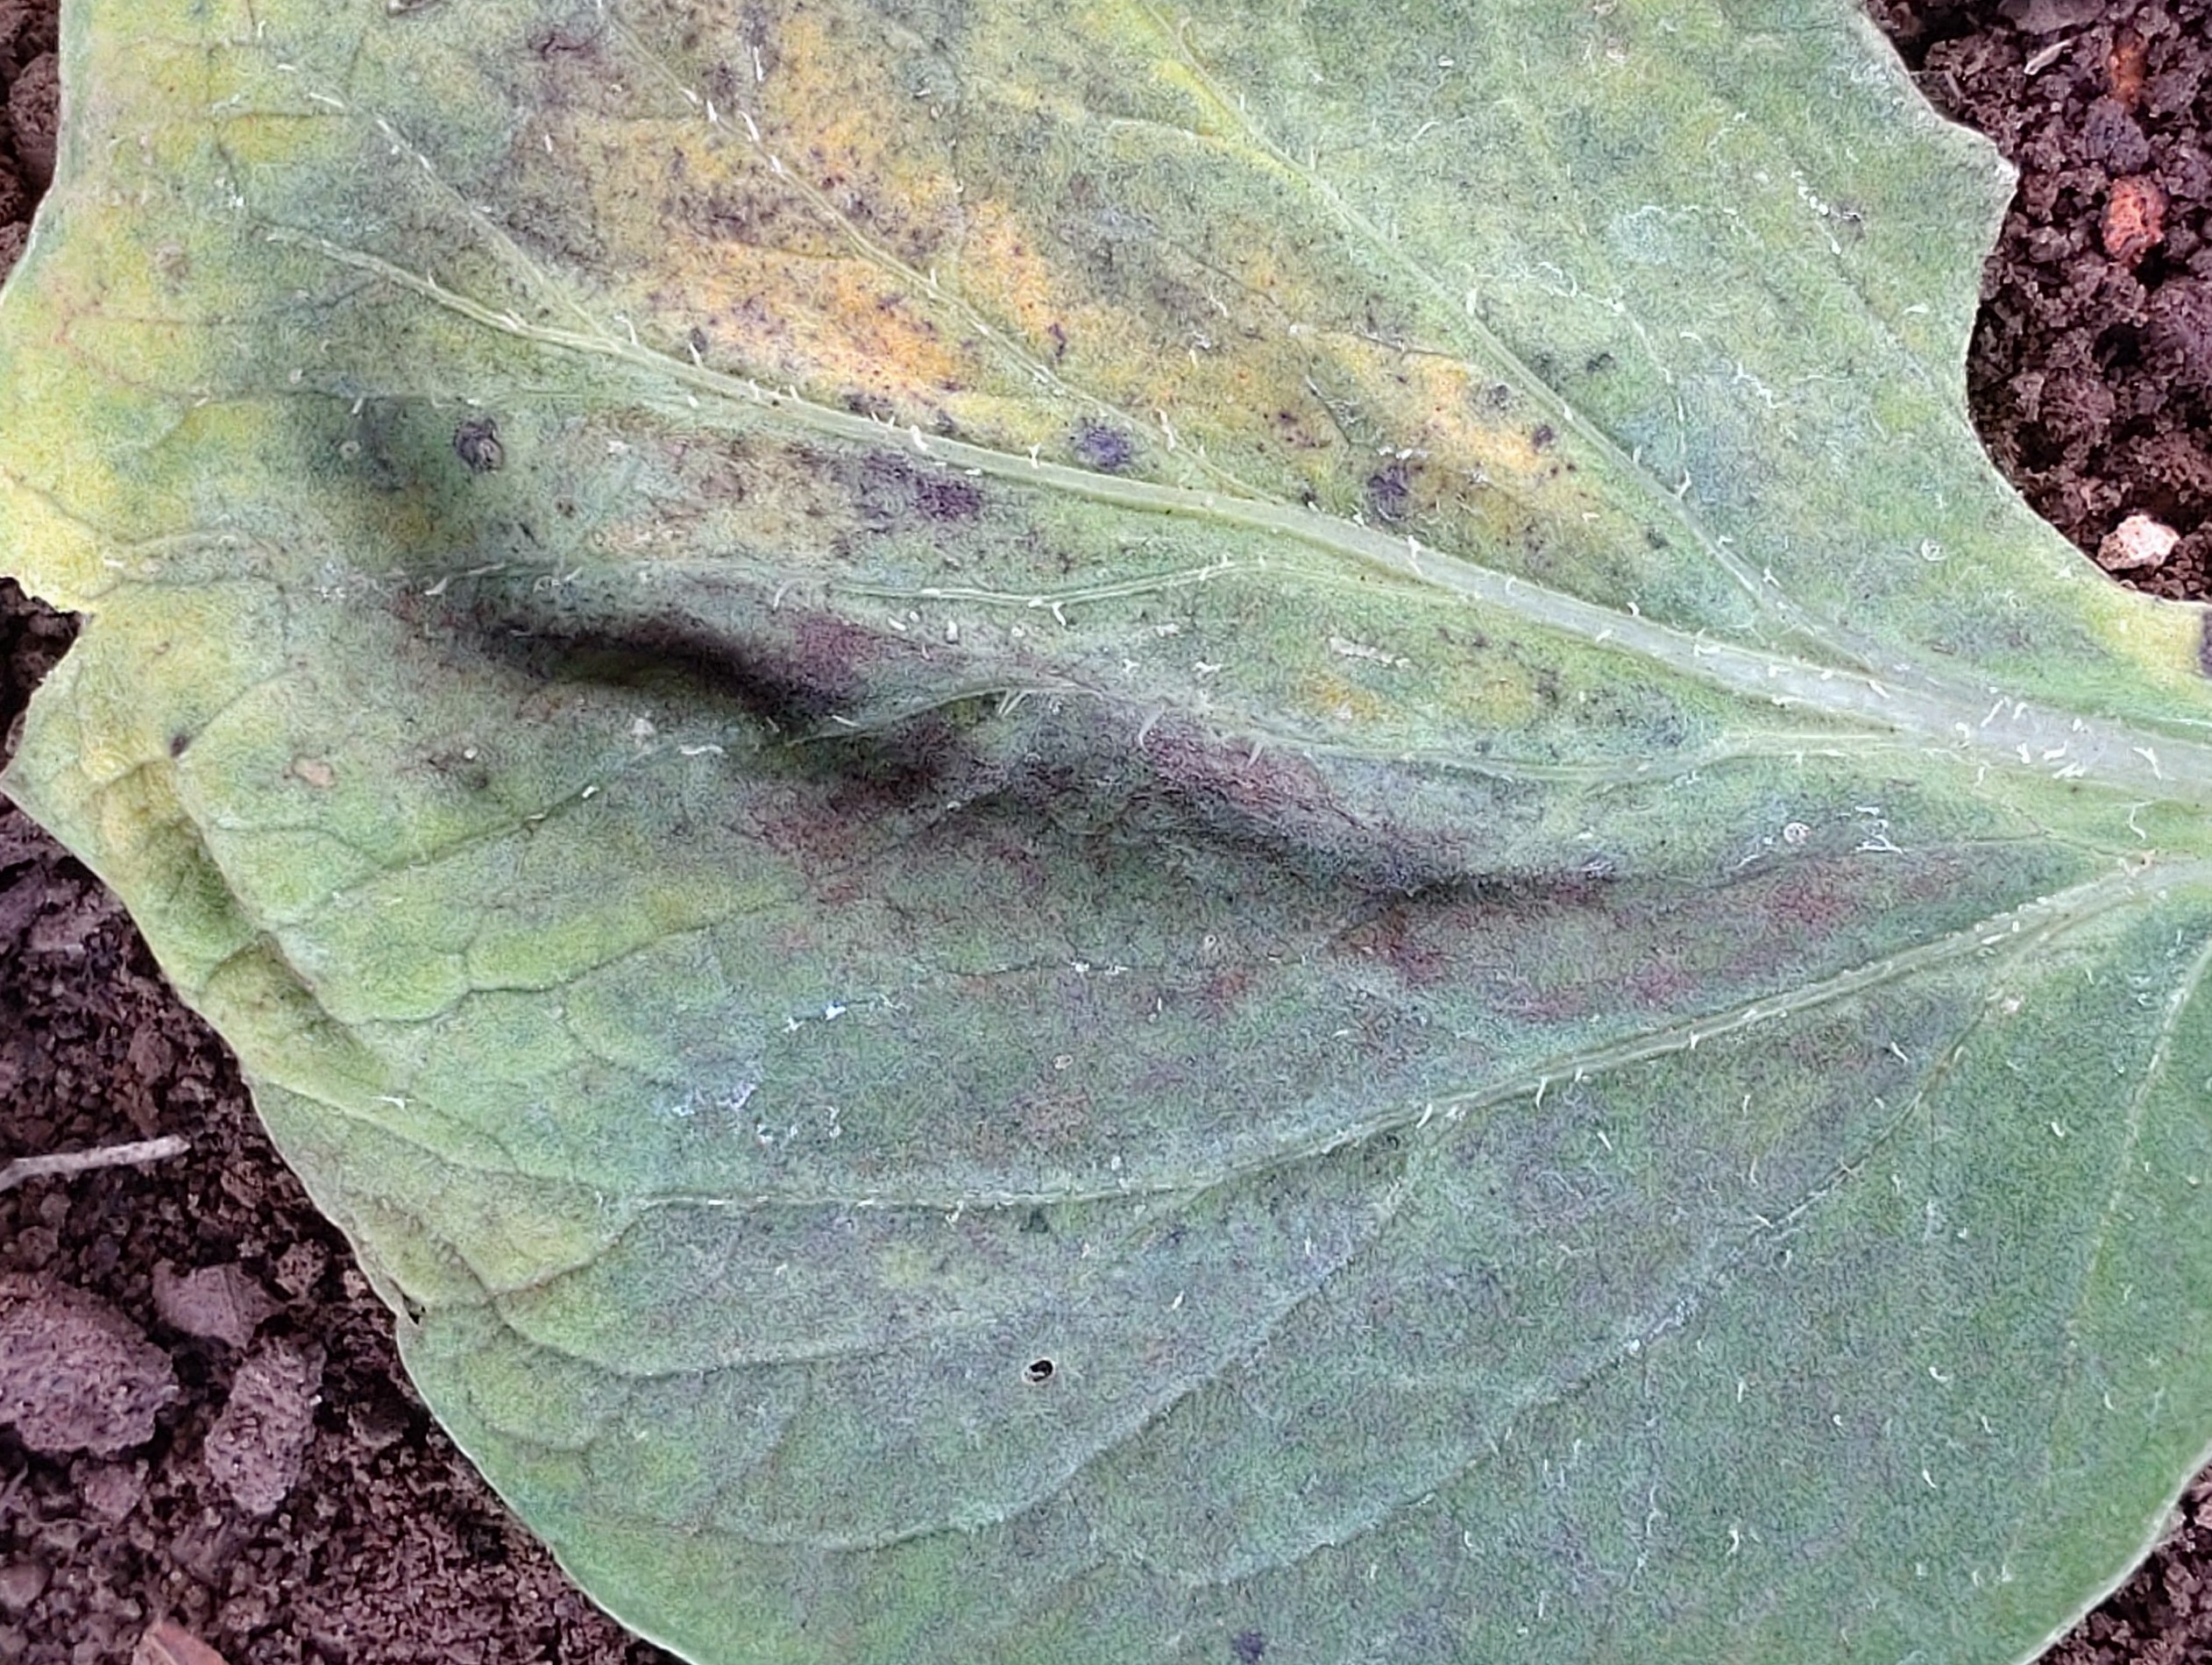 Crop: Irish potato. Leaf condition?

late blight
